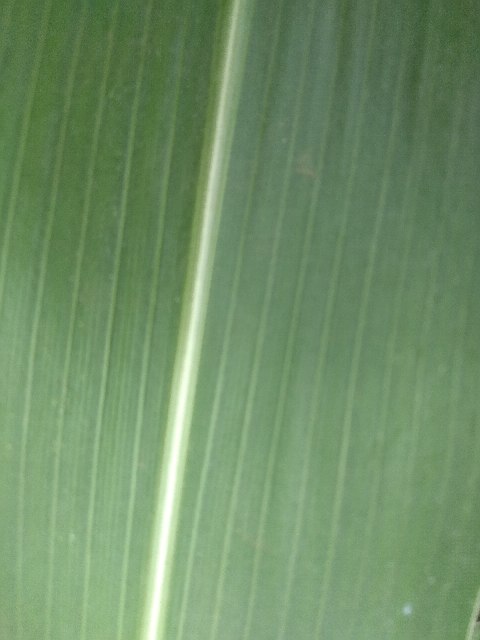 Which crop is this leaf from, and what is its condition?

maize, healthy
